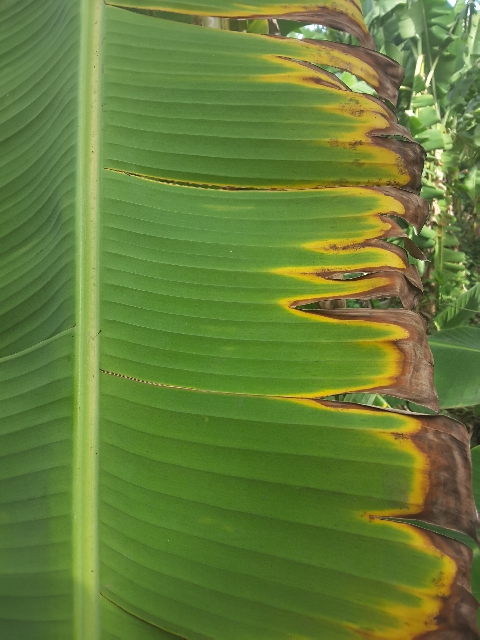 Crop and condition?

banana, fusarium wilt race 1
